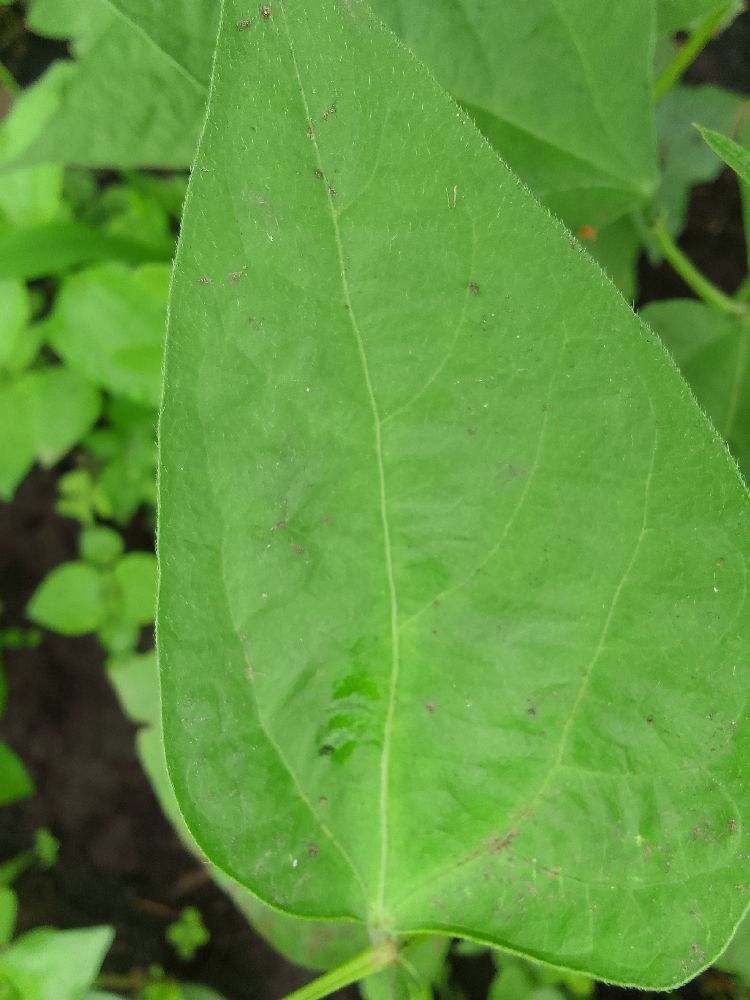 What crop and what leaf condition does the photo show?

common bean, healthy
